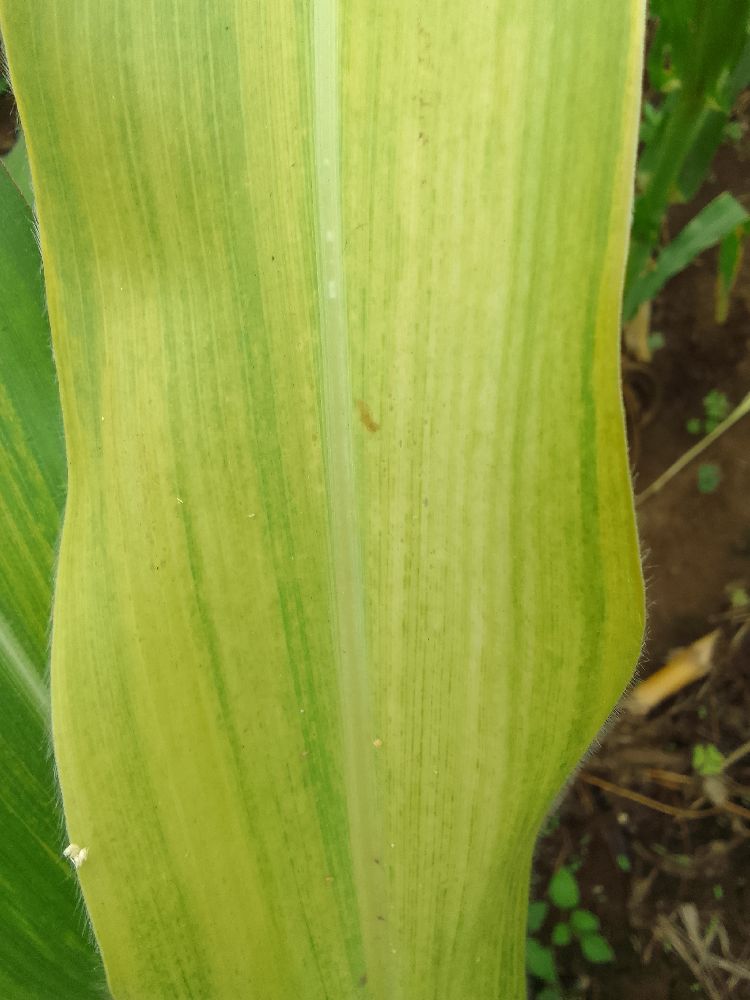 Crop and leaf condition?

maize, maize lethal necrosis
